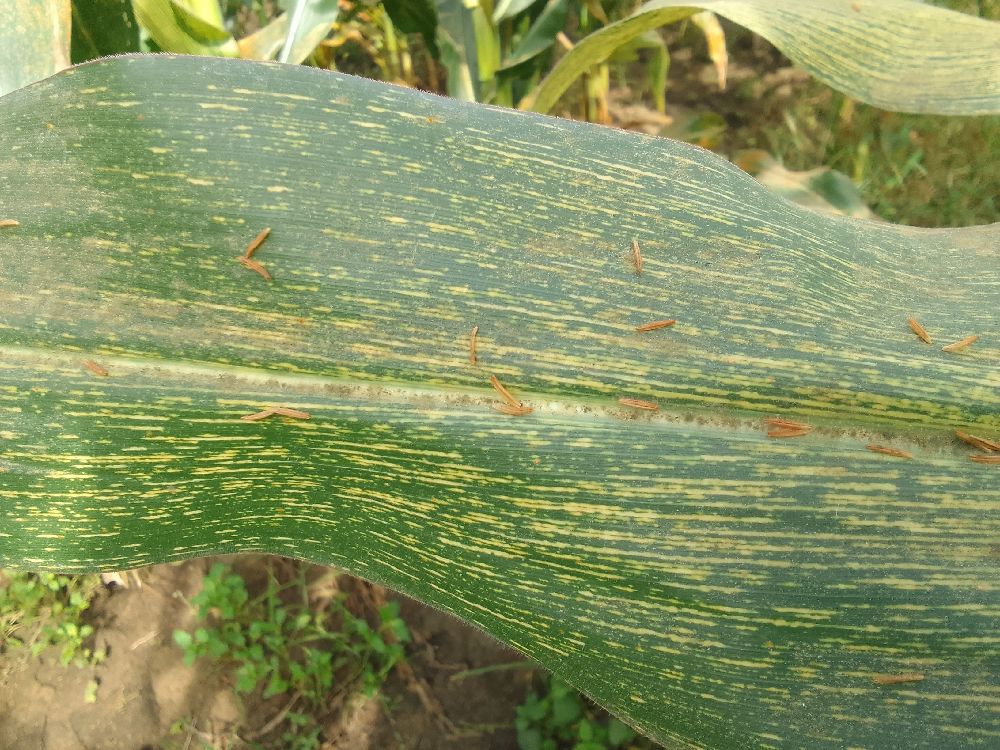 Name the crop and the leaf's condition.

maize, maize streak virus
